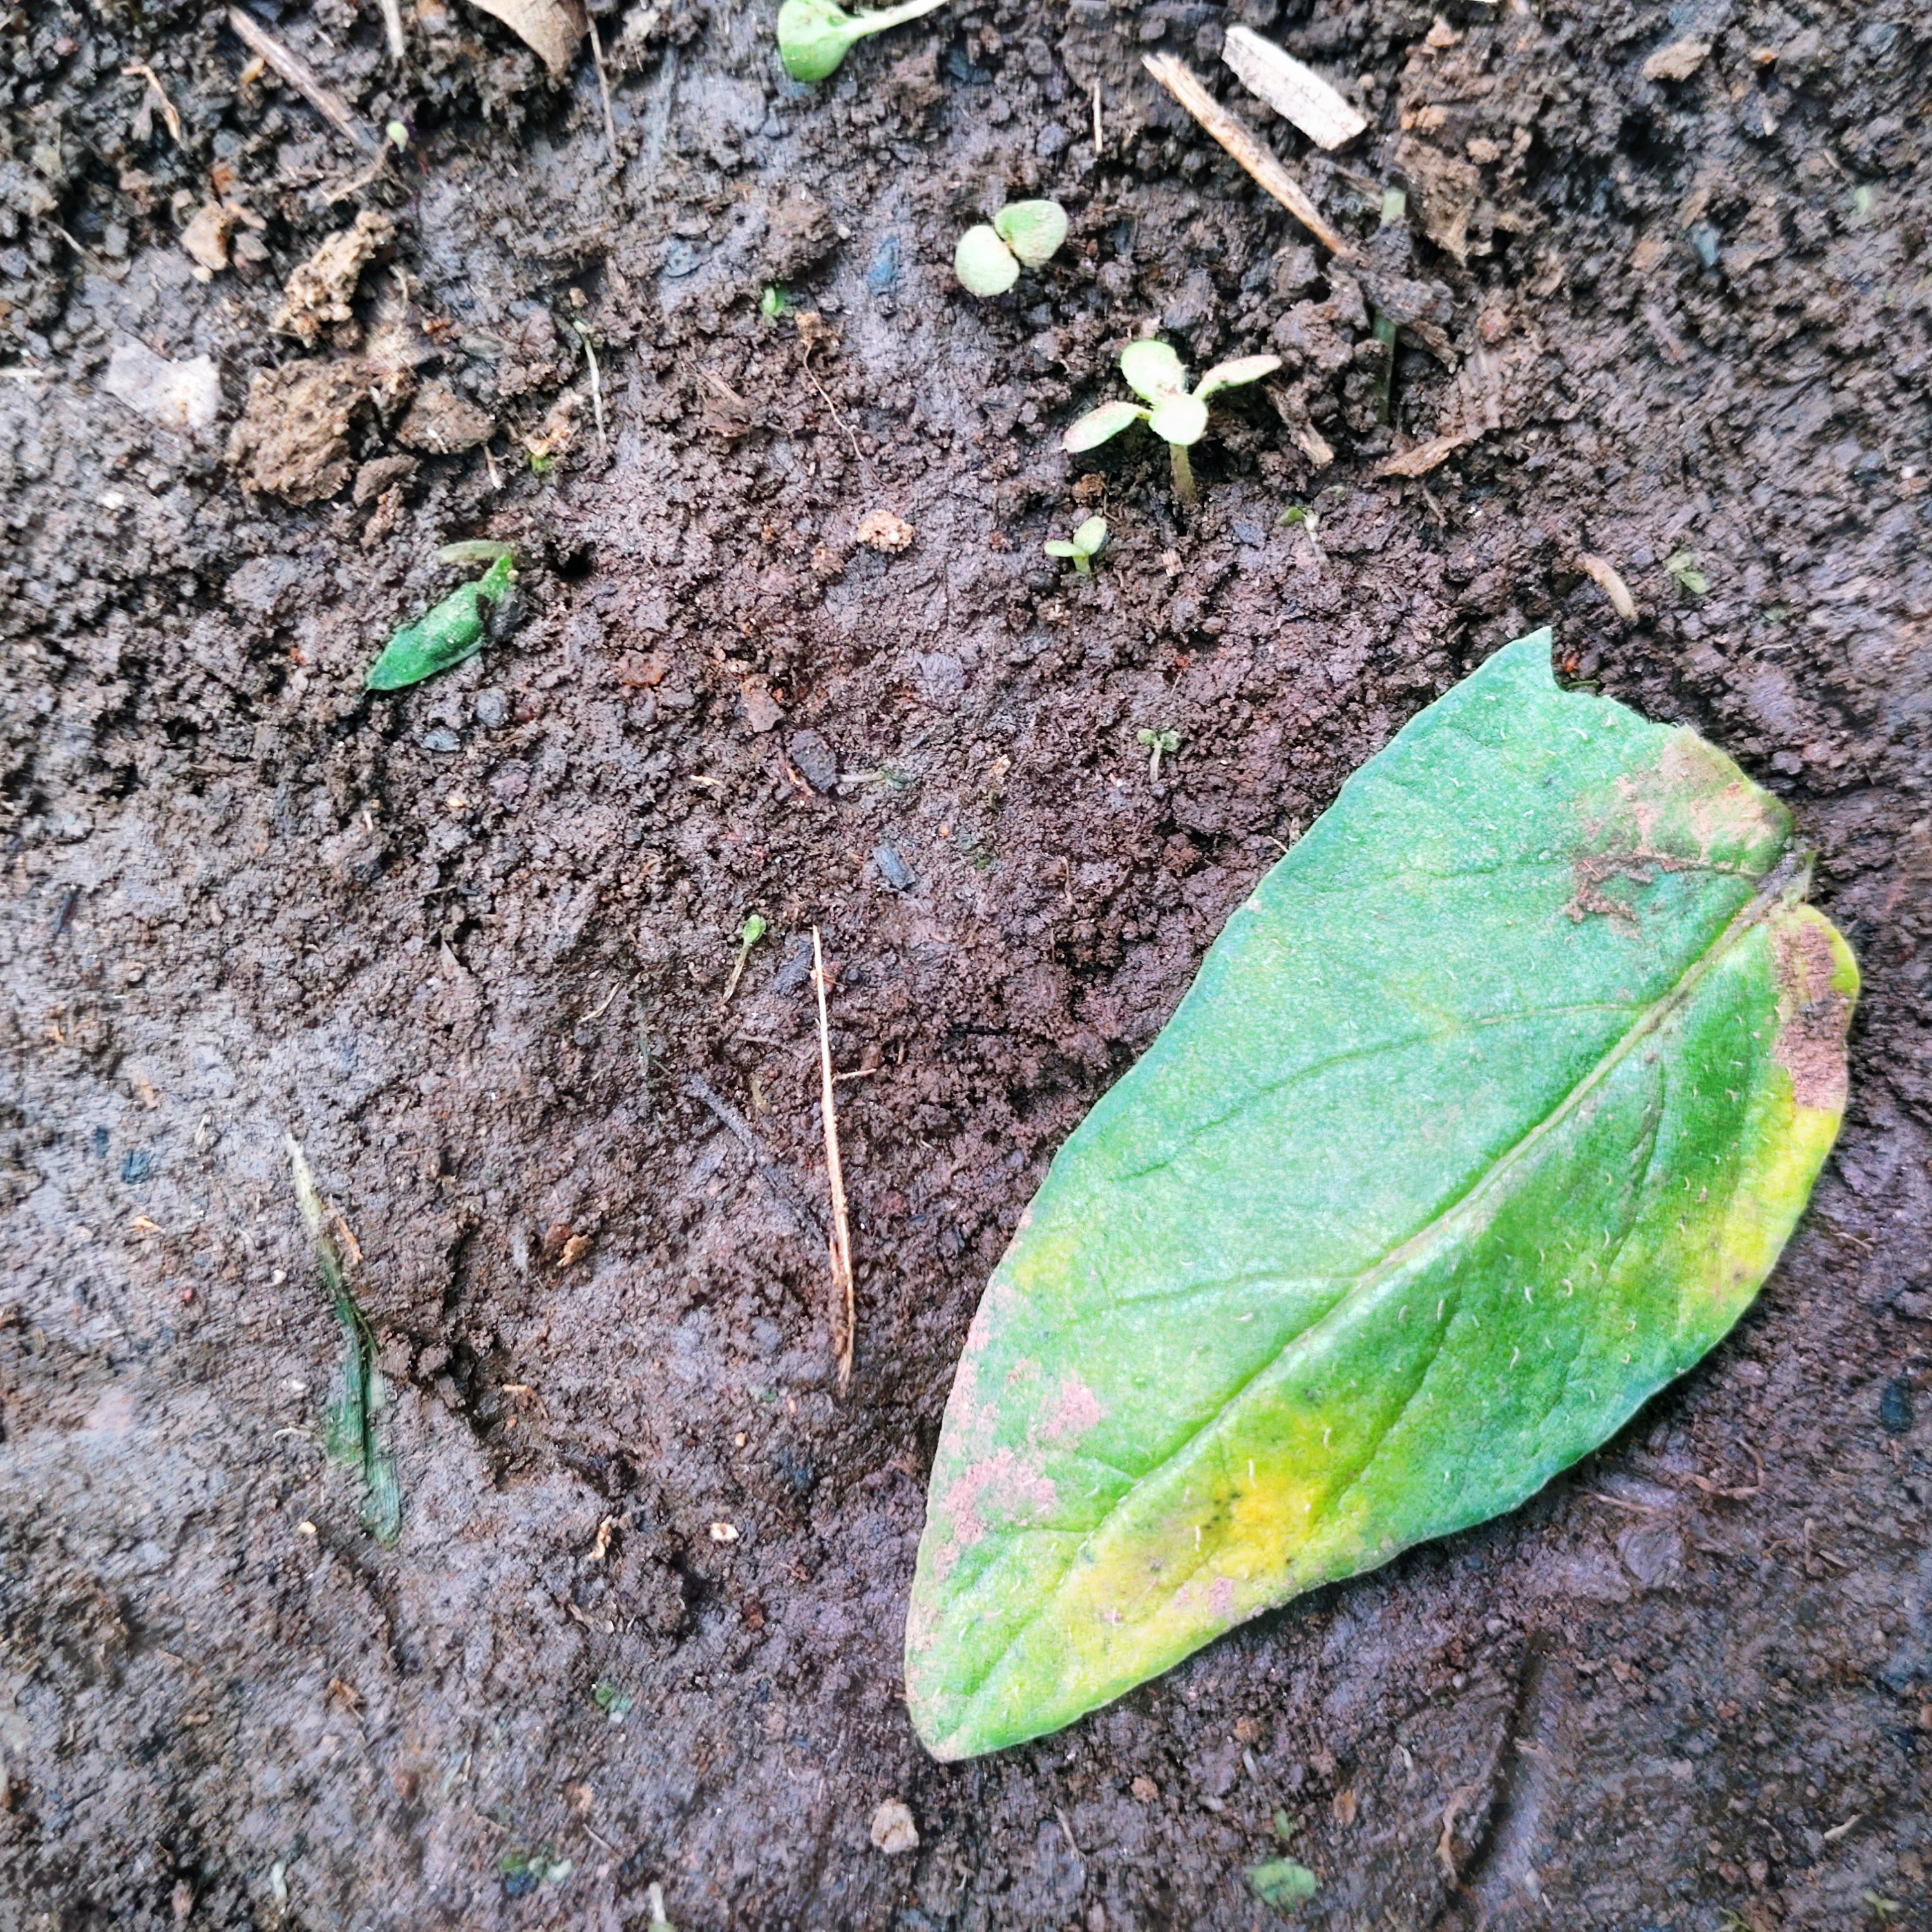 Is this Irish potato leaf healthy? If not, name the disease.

late blight
